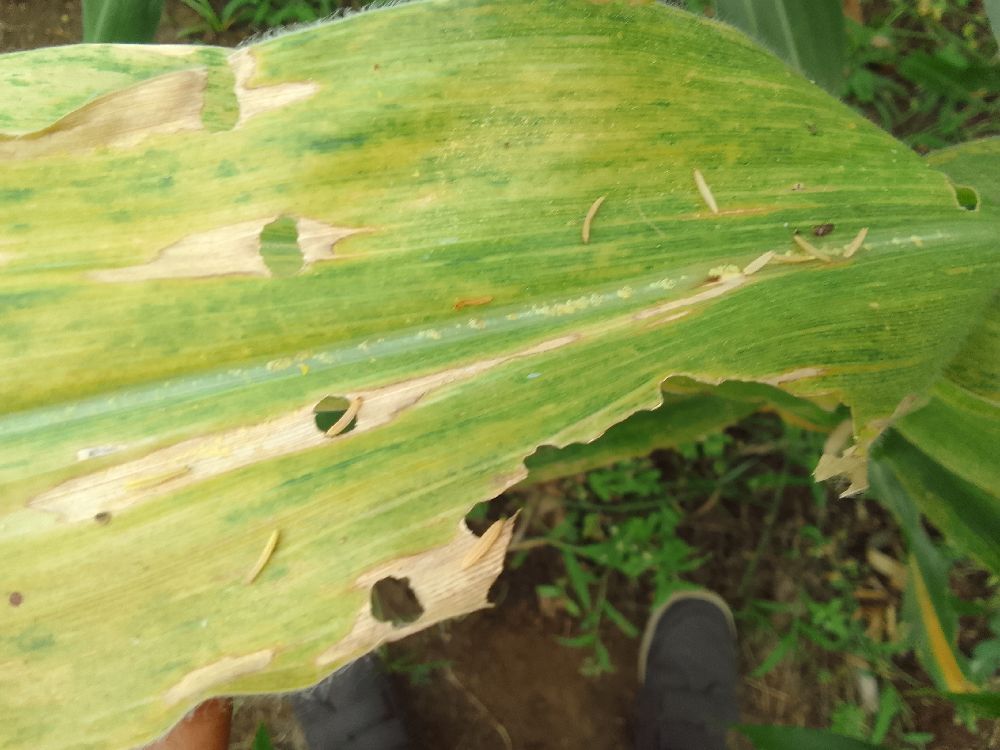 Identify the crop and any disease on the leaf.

maize, maize lethal necrosis
